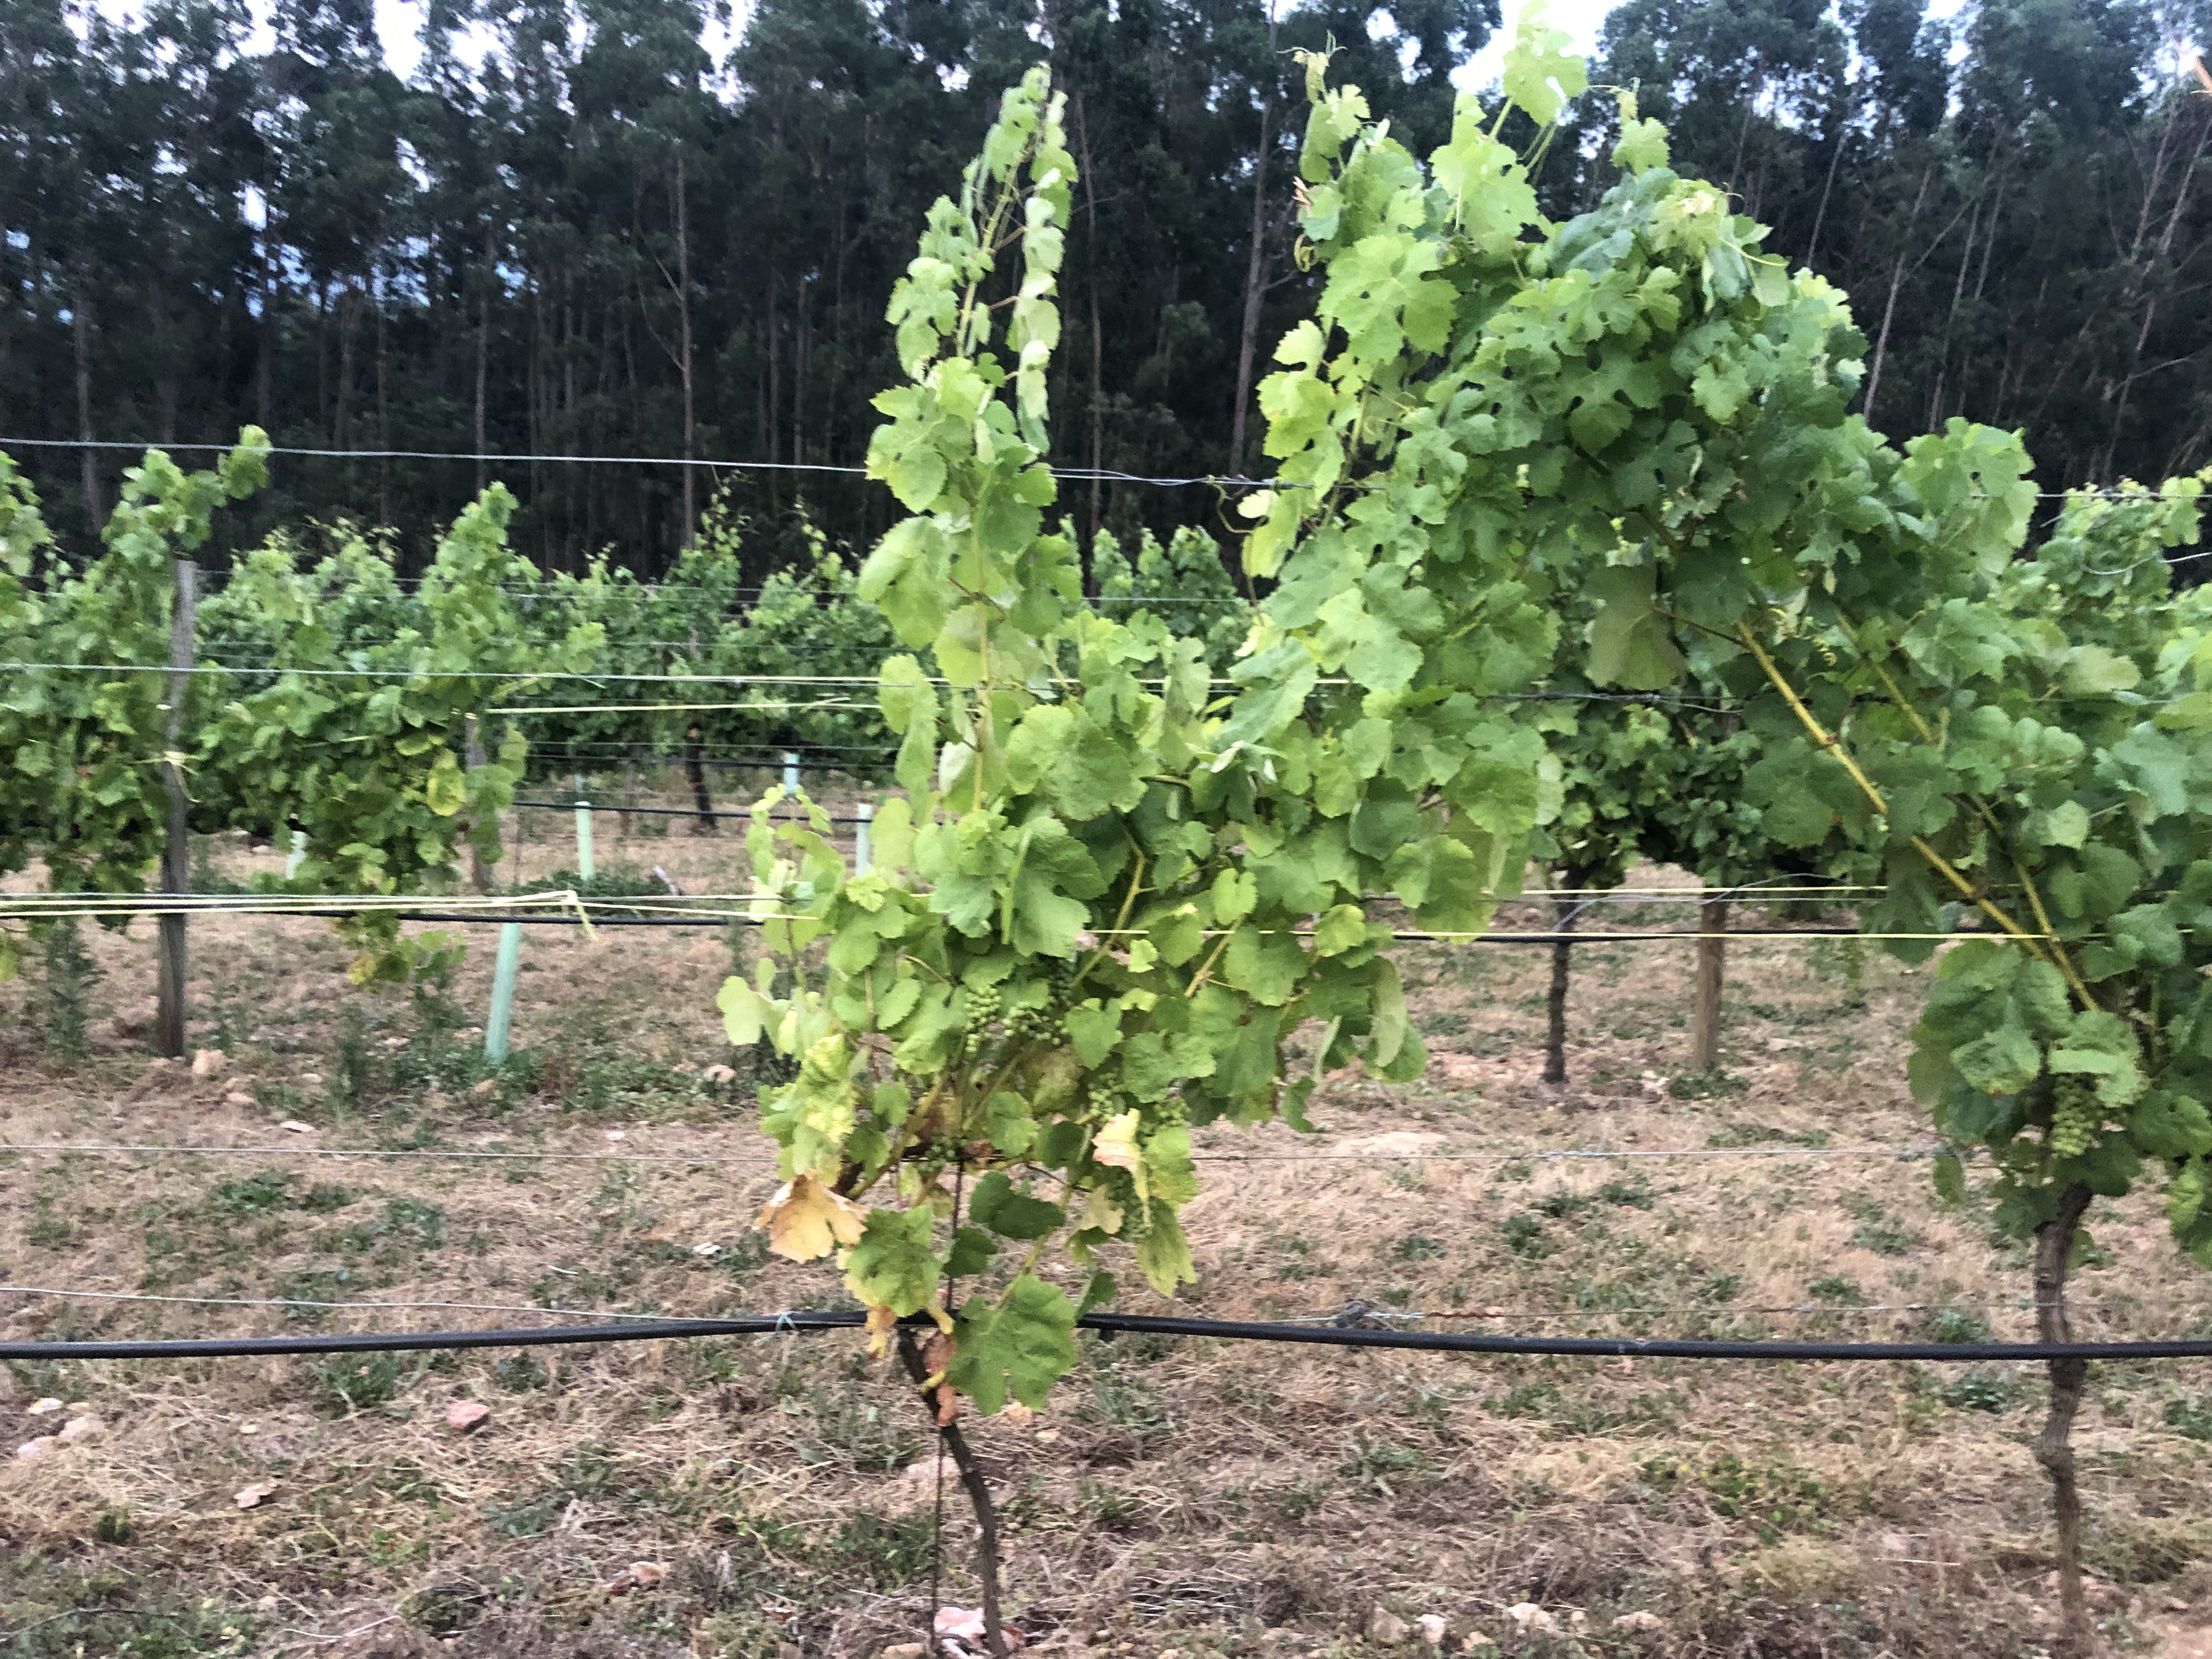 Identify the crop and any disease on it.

grapevine, not affected by esca disease
